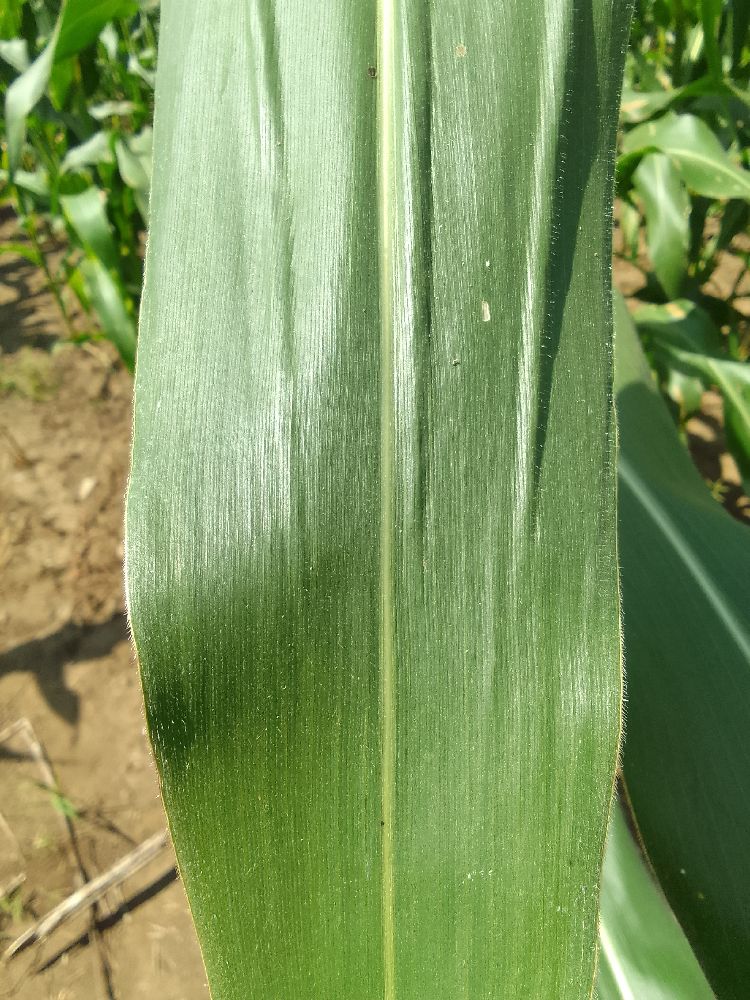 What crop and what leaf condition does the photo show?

maize, healthy
